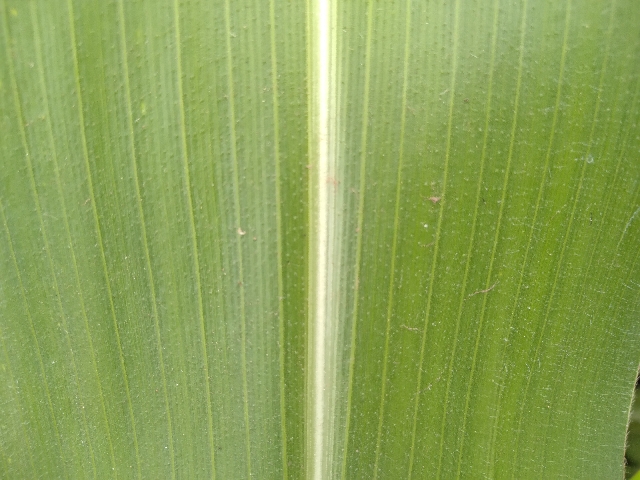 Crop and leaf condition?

maize, healthy
